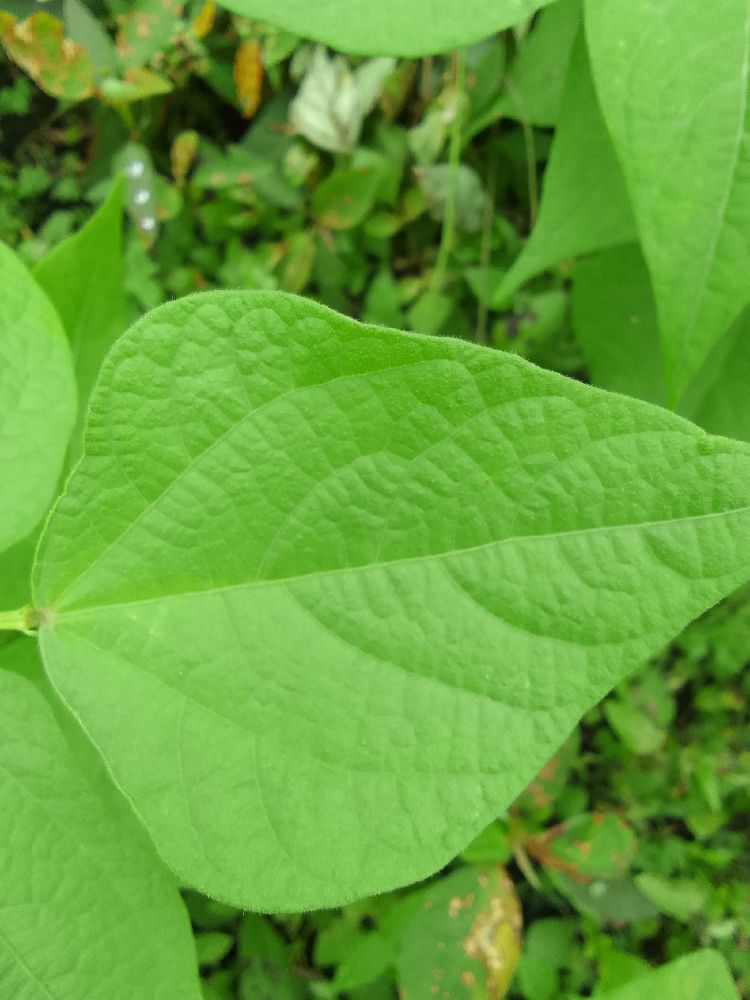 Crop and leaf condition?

common bean, healthy
